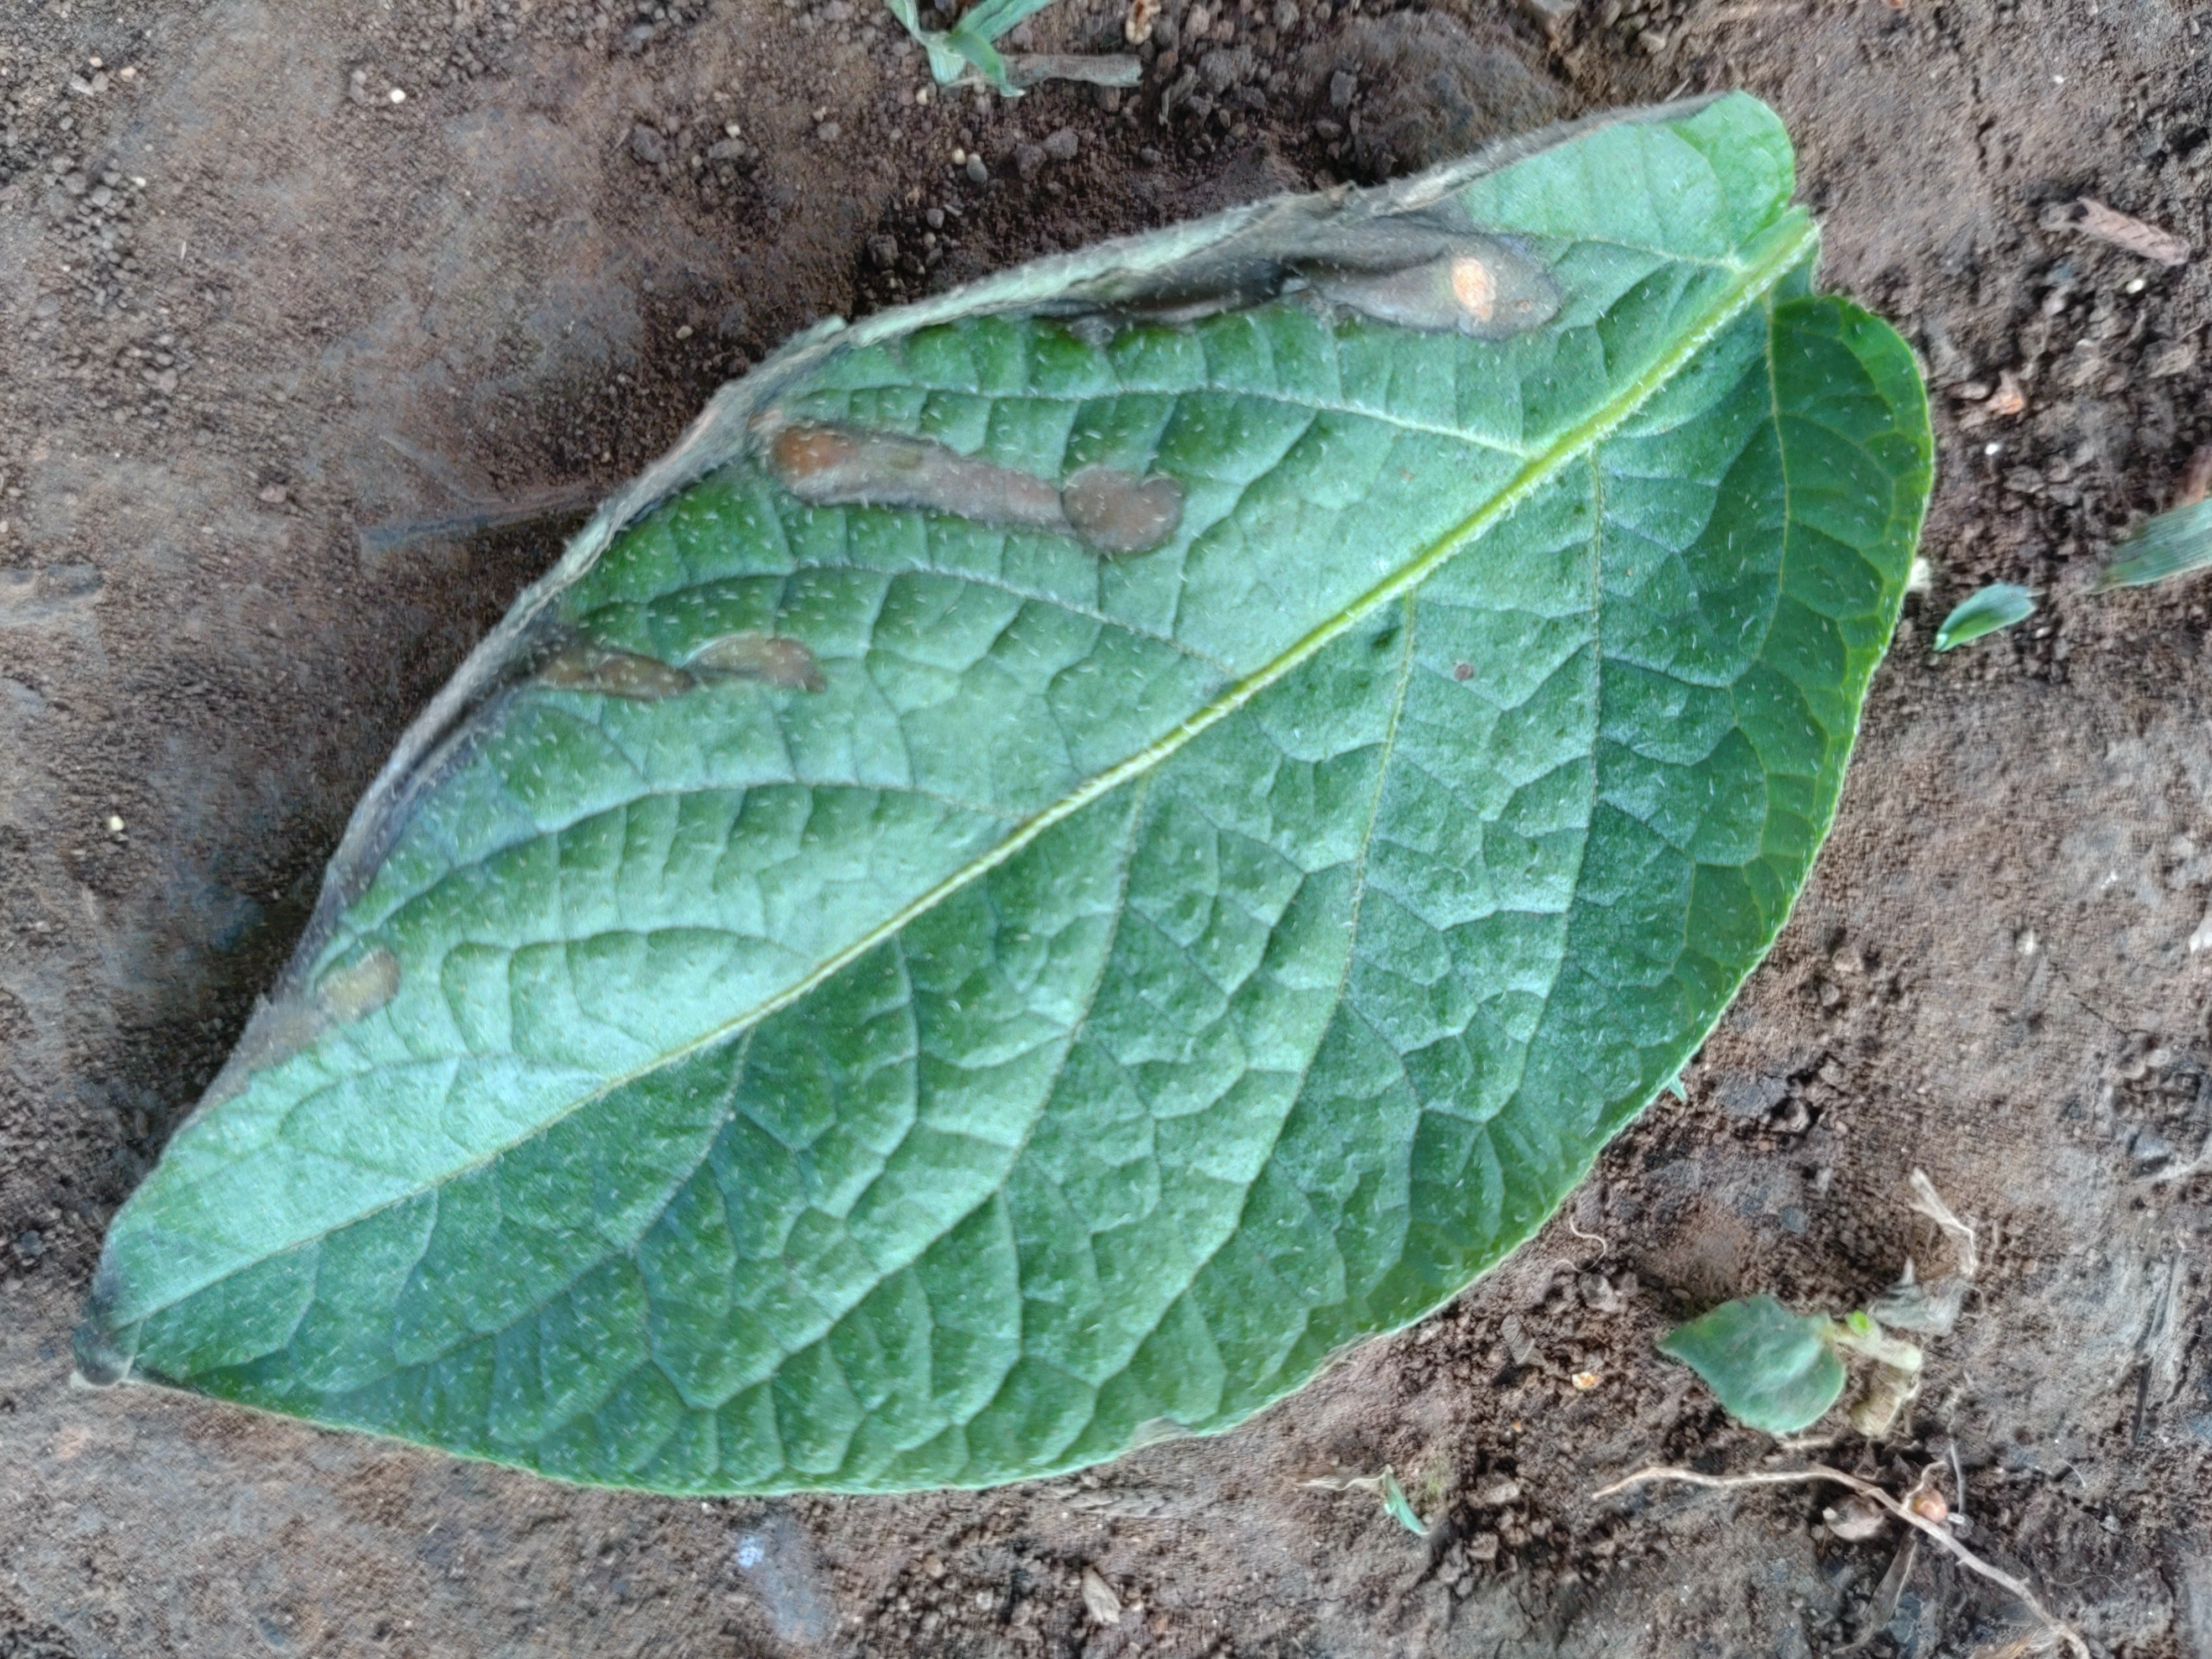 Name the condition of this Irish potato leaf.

early blight
